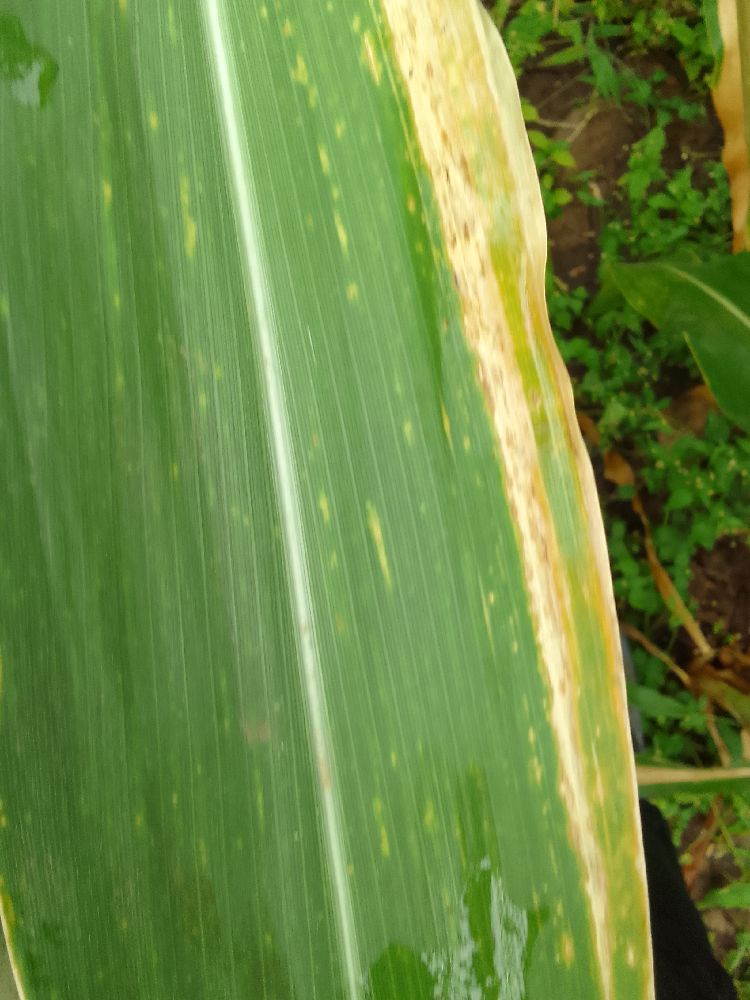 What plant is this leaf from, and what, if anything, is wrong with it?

maize, maize lethal necrosis
